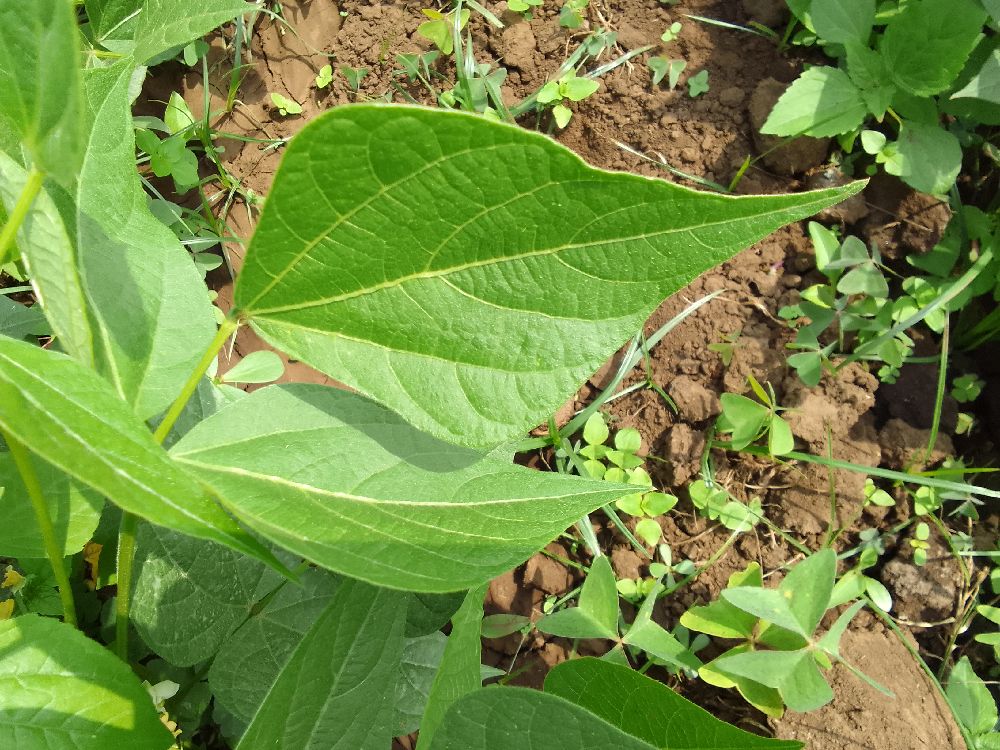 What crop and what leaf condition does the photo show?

common bean, healthy
